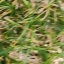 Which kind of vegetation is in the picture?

grass
